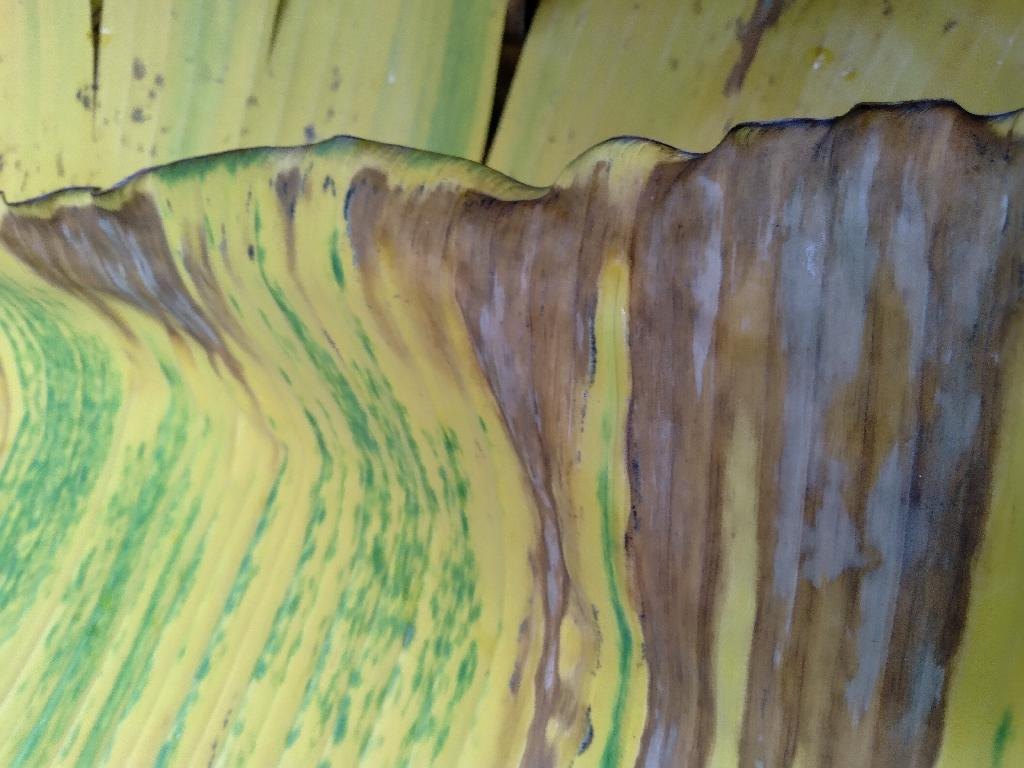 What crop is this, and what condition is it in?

banana, fusarium wilt race 1
